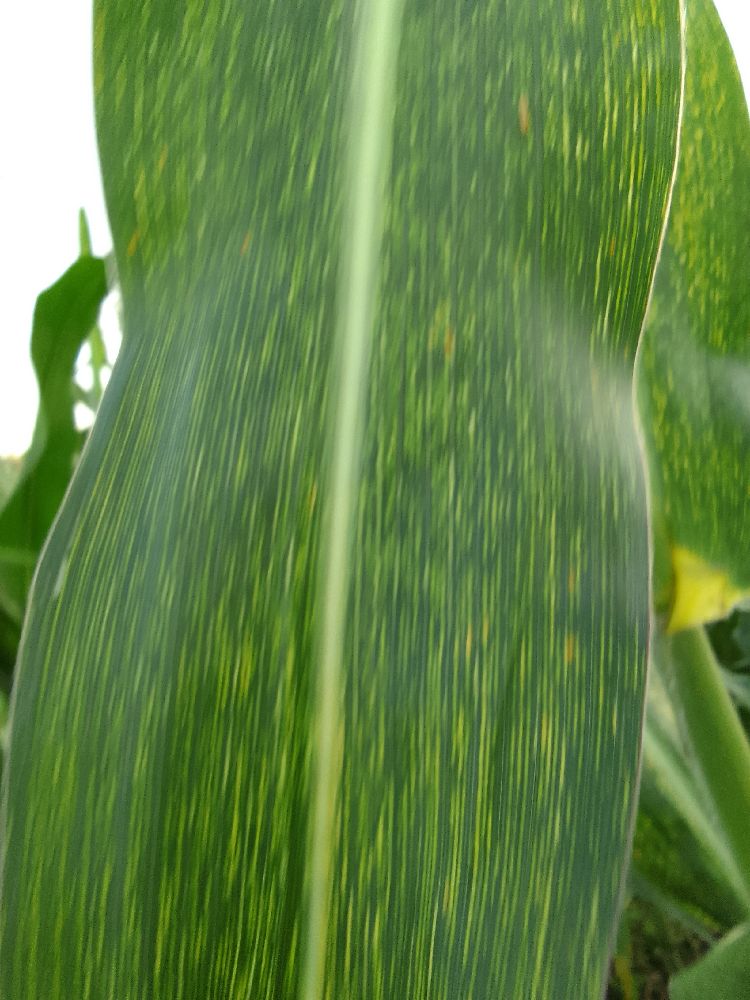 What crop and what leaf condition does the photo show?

maize, maize streak virus
